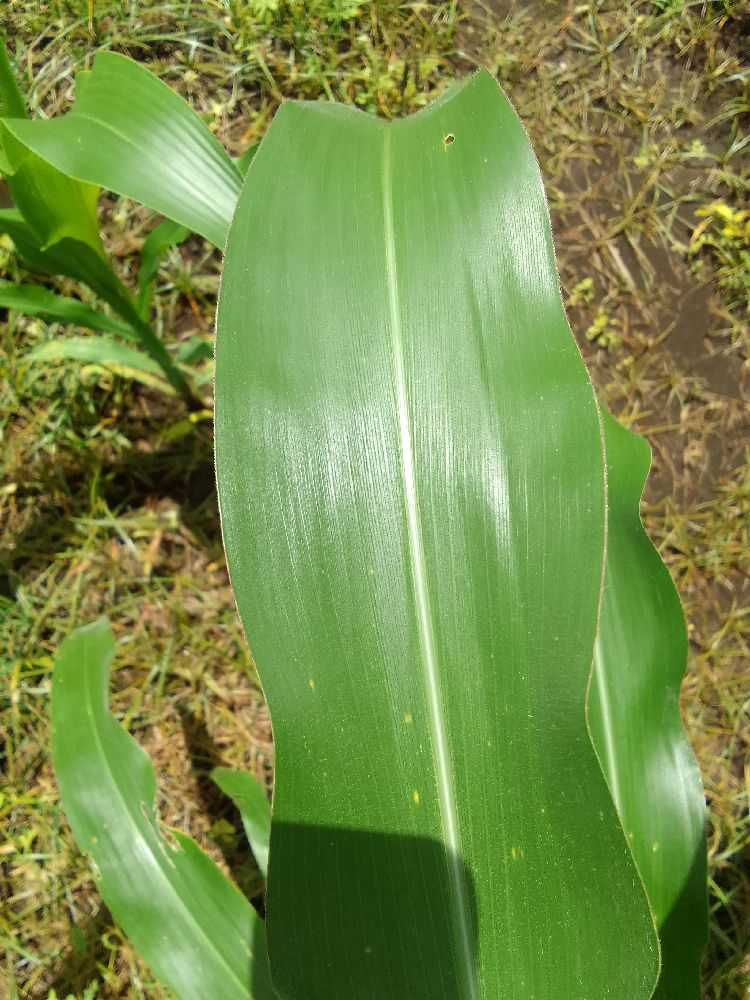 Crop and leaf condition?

maize, healthy
